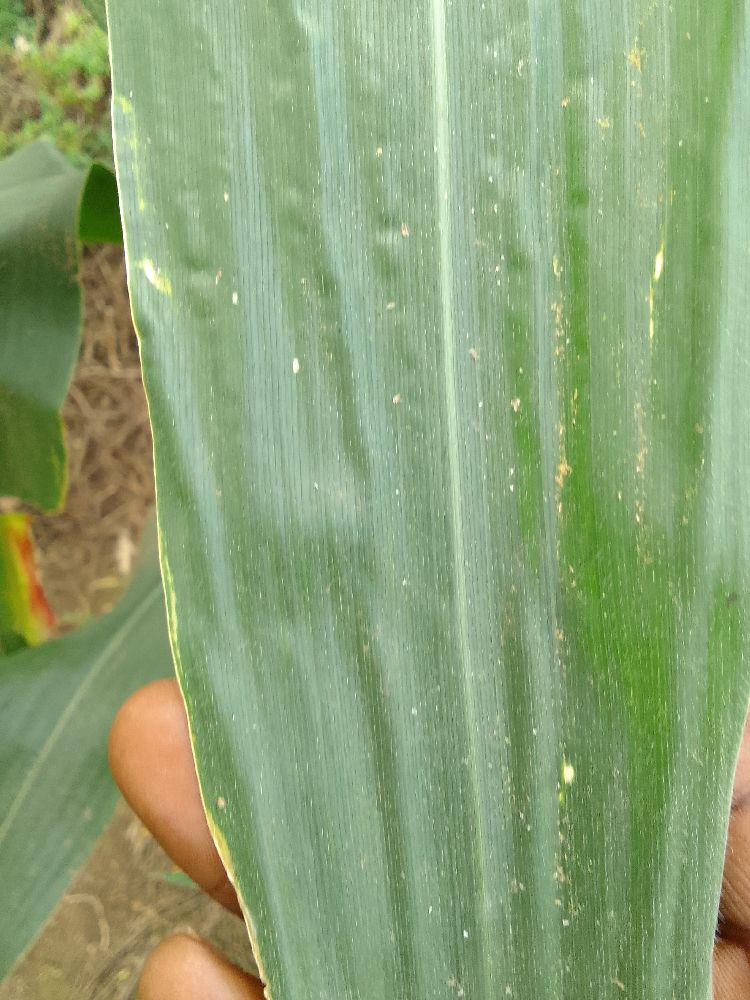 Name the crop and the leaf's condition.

maize, healthy
